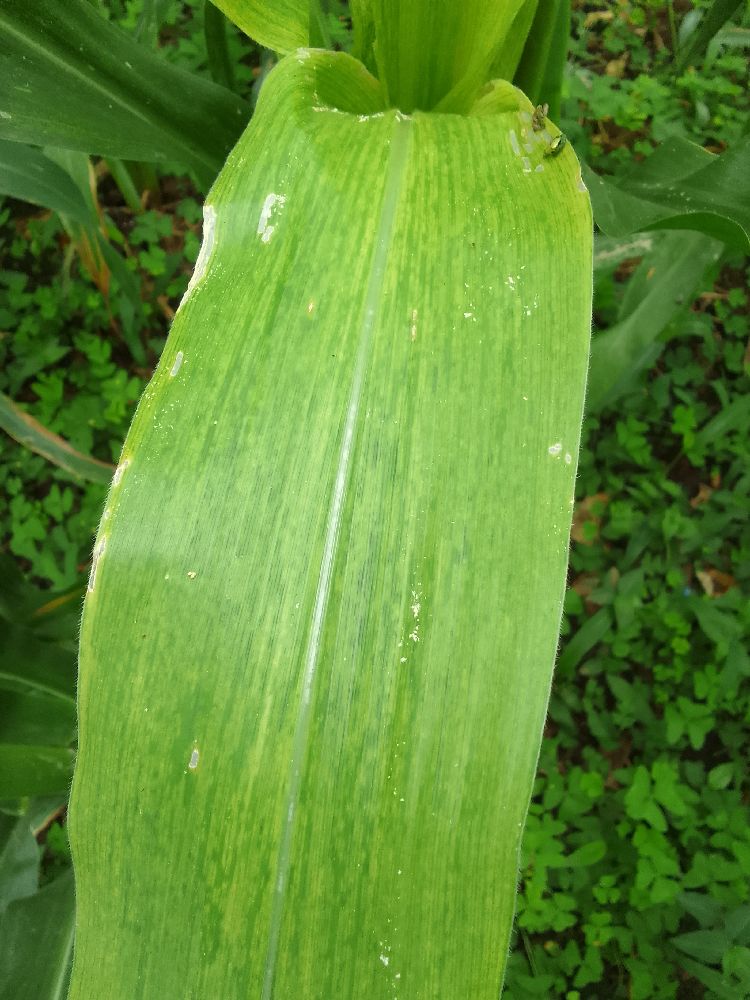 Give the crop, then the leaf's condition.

maize, maize lethal necrosis
